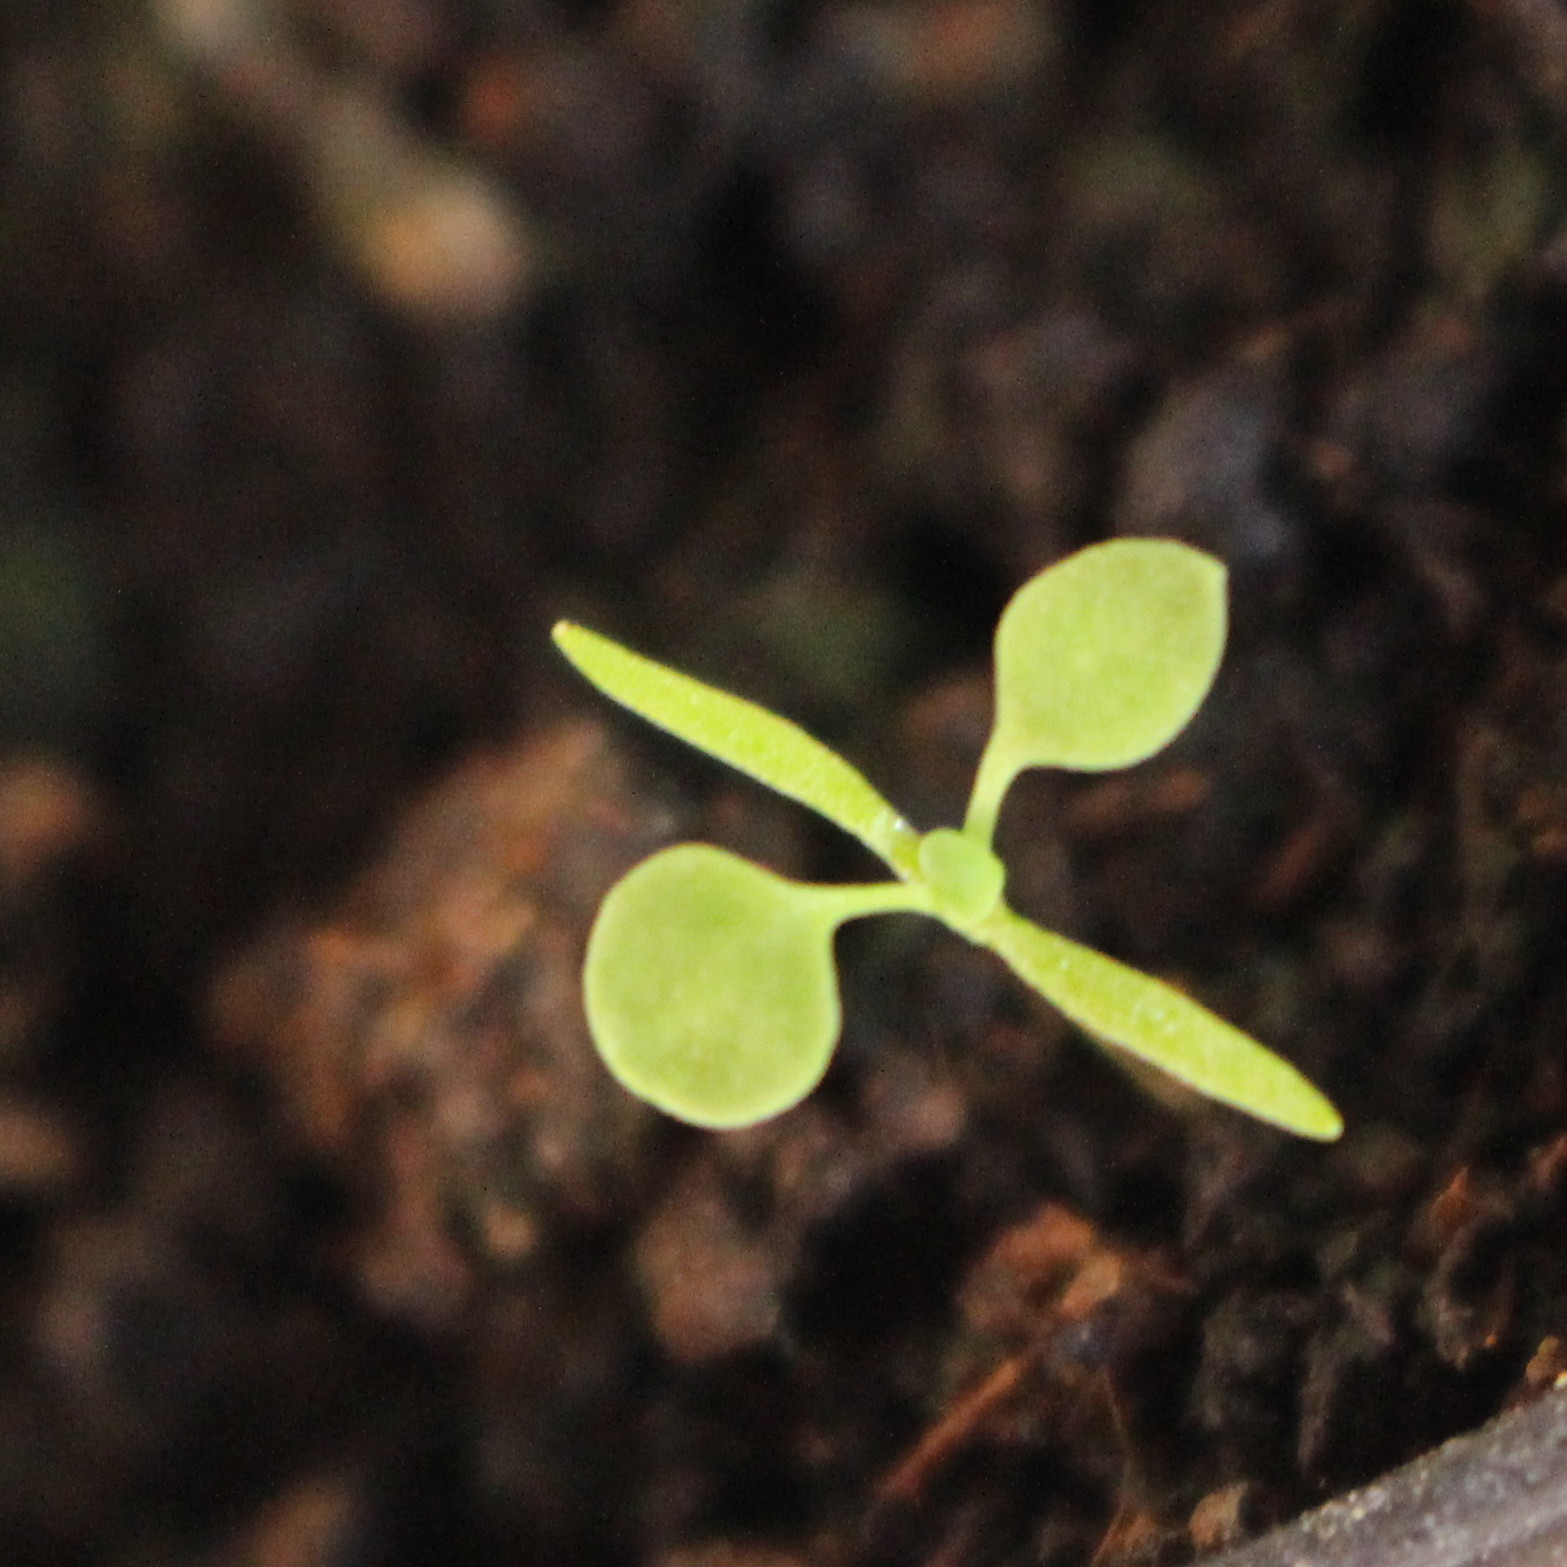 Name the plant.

Papaver rhoeas
